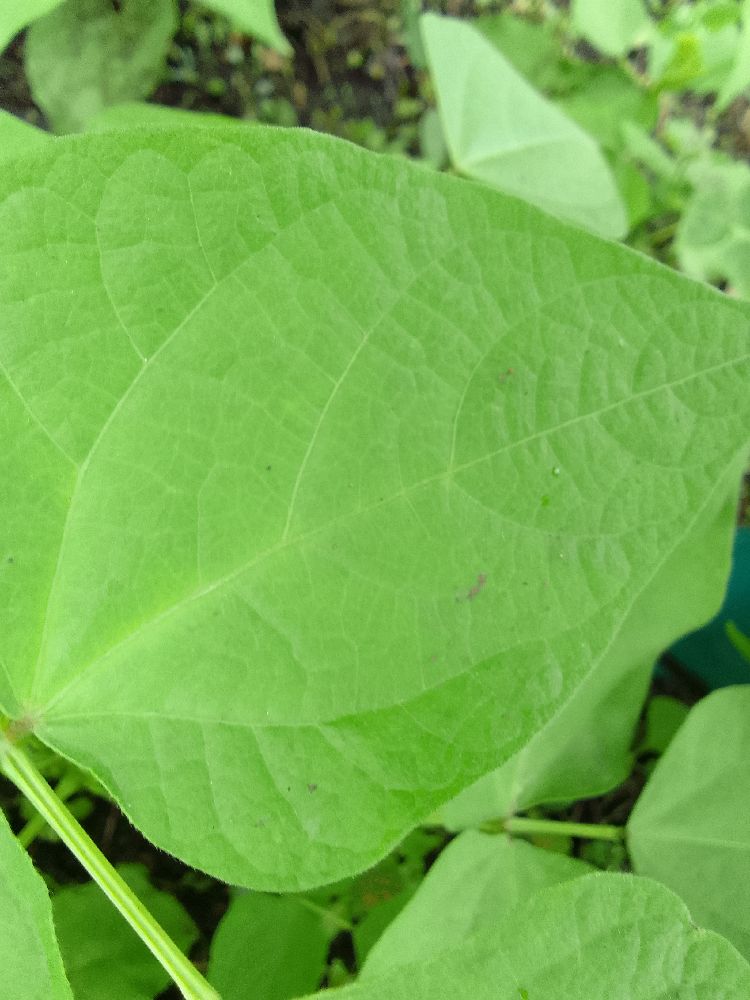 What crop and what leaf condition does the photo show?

common bean, healthy
